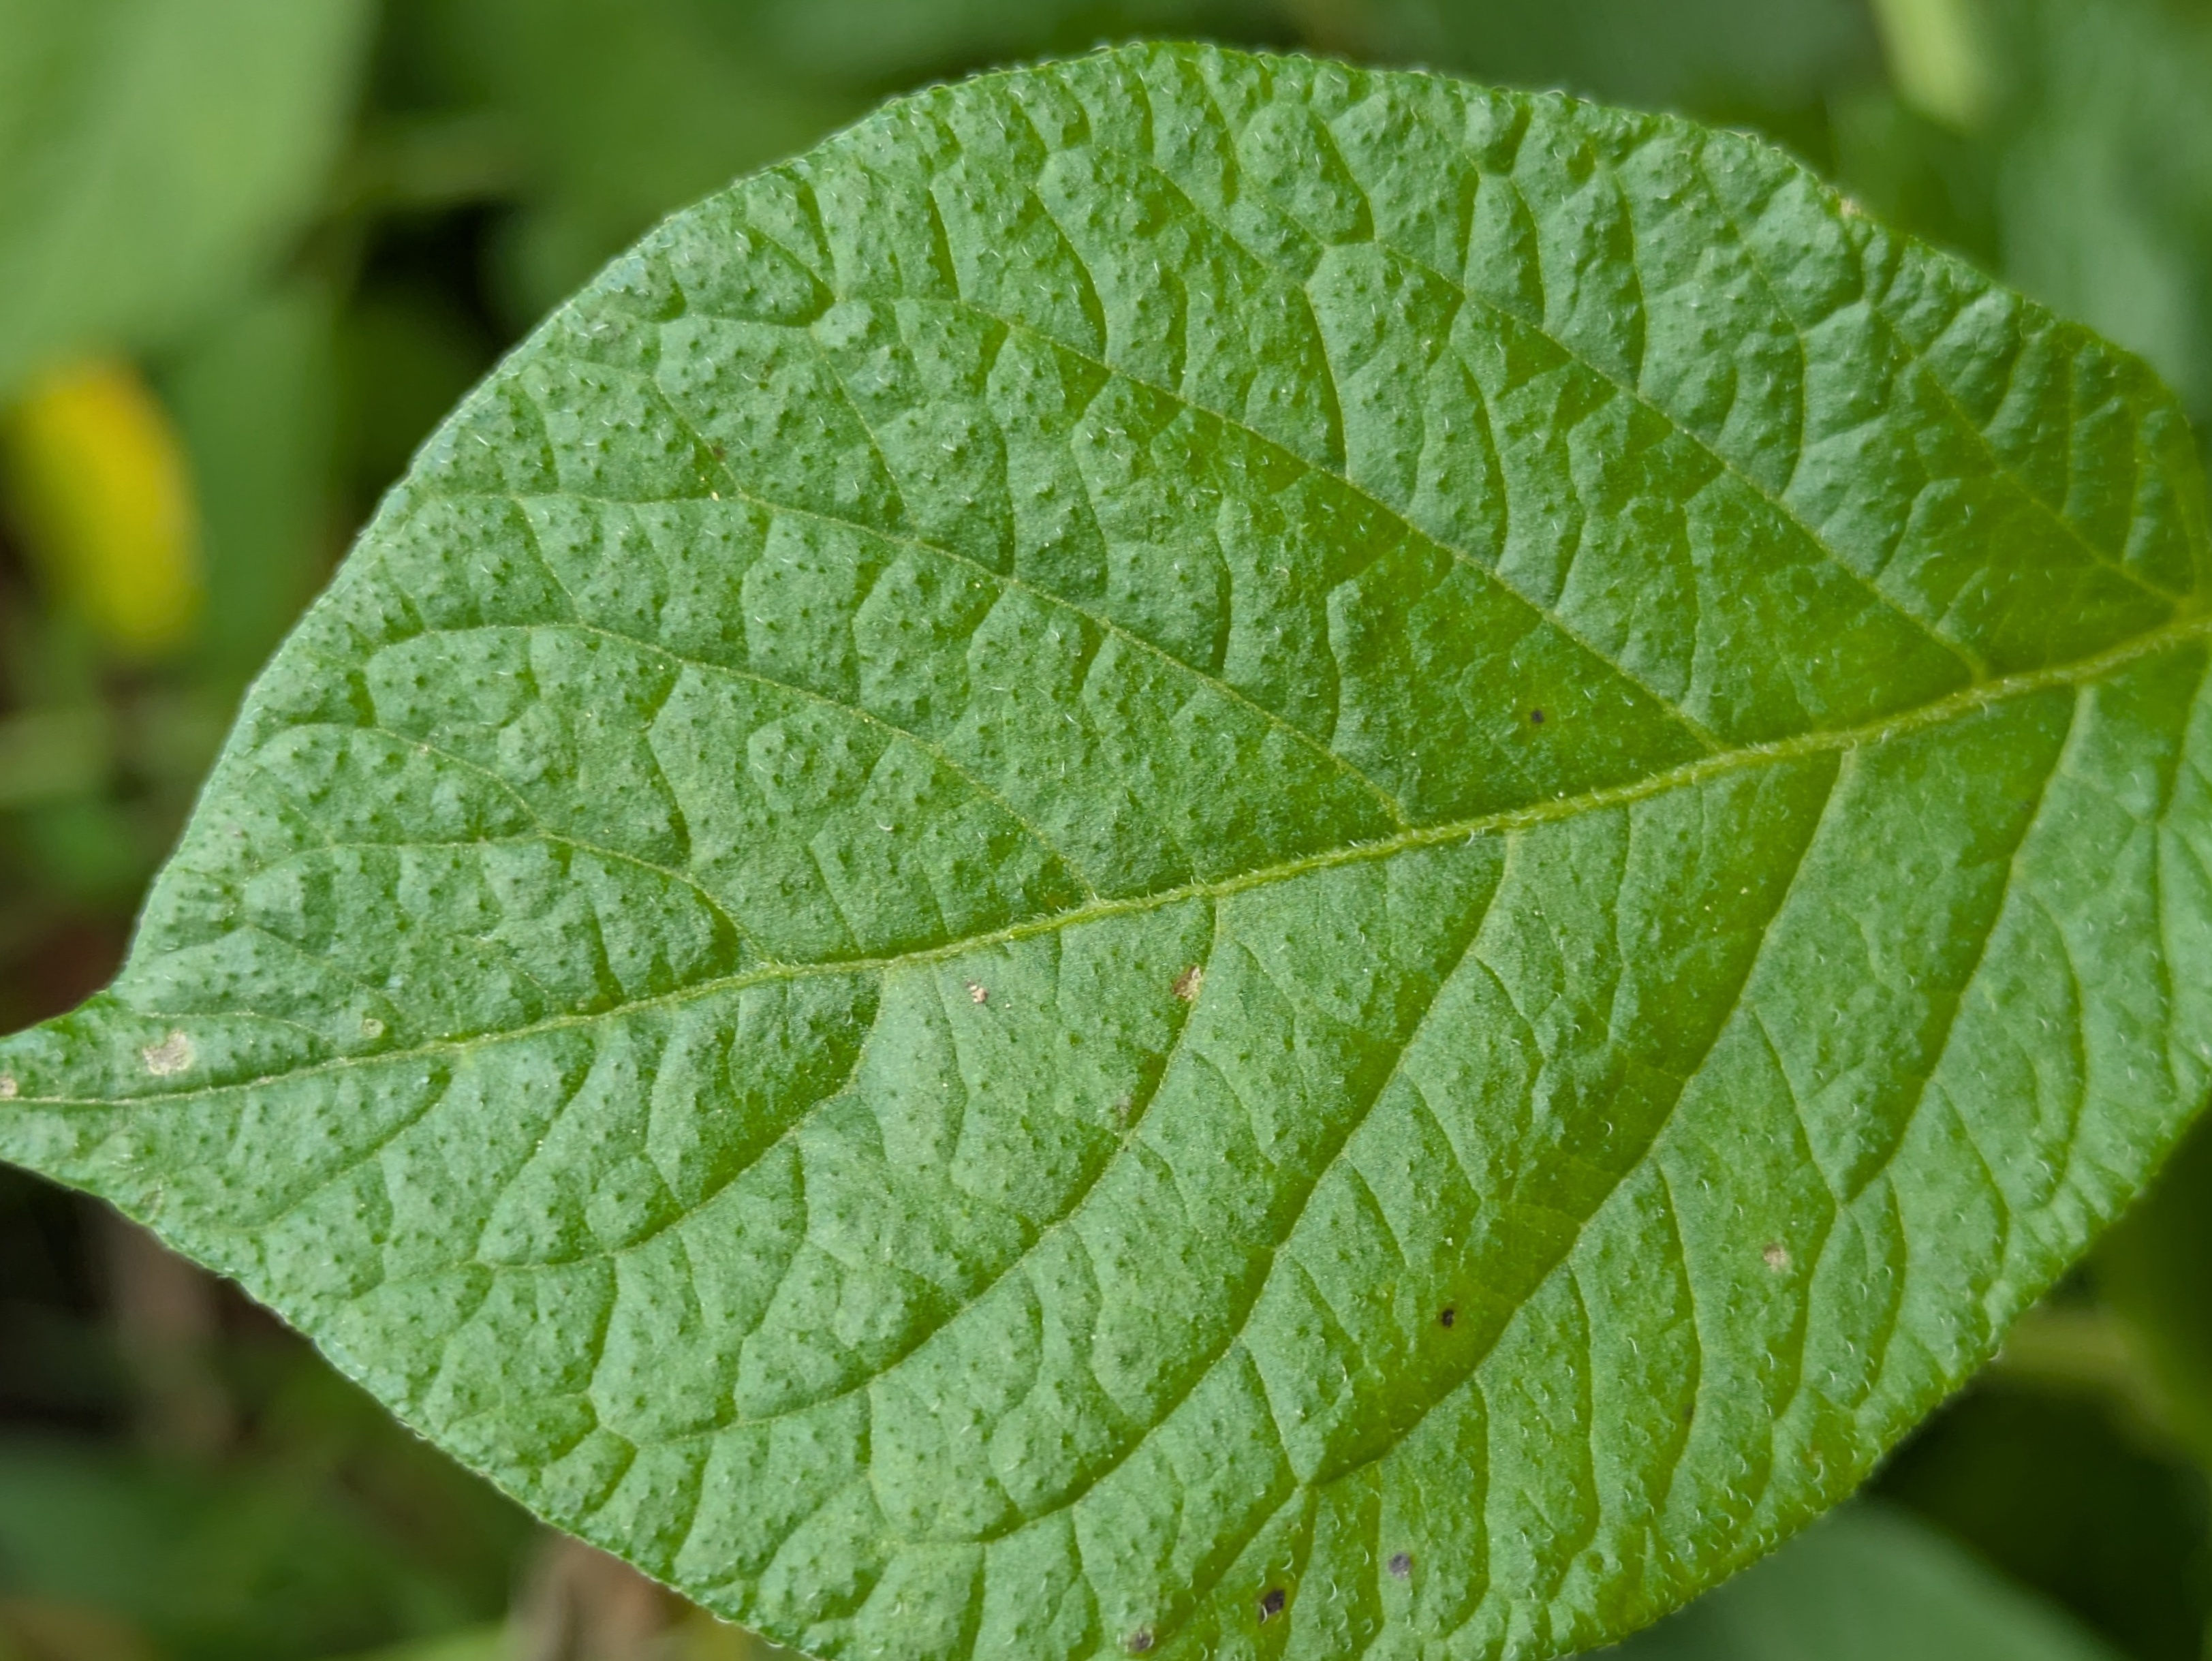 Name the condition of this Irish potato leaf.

healthy
